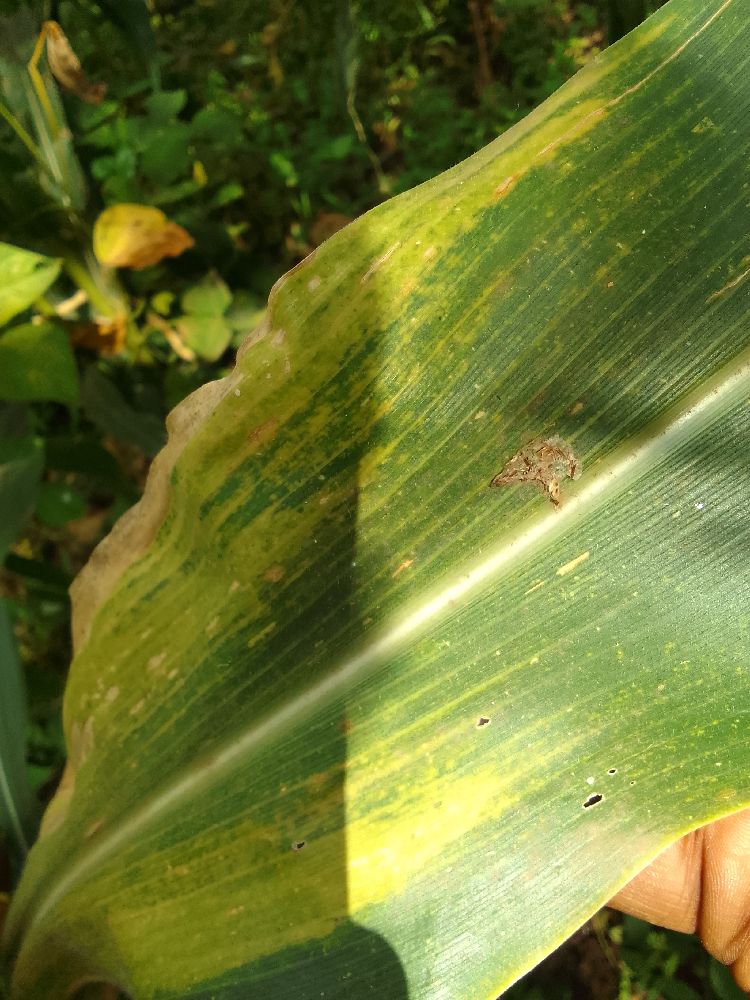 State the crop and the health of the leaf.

maize, maize lethal necrosis
